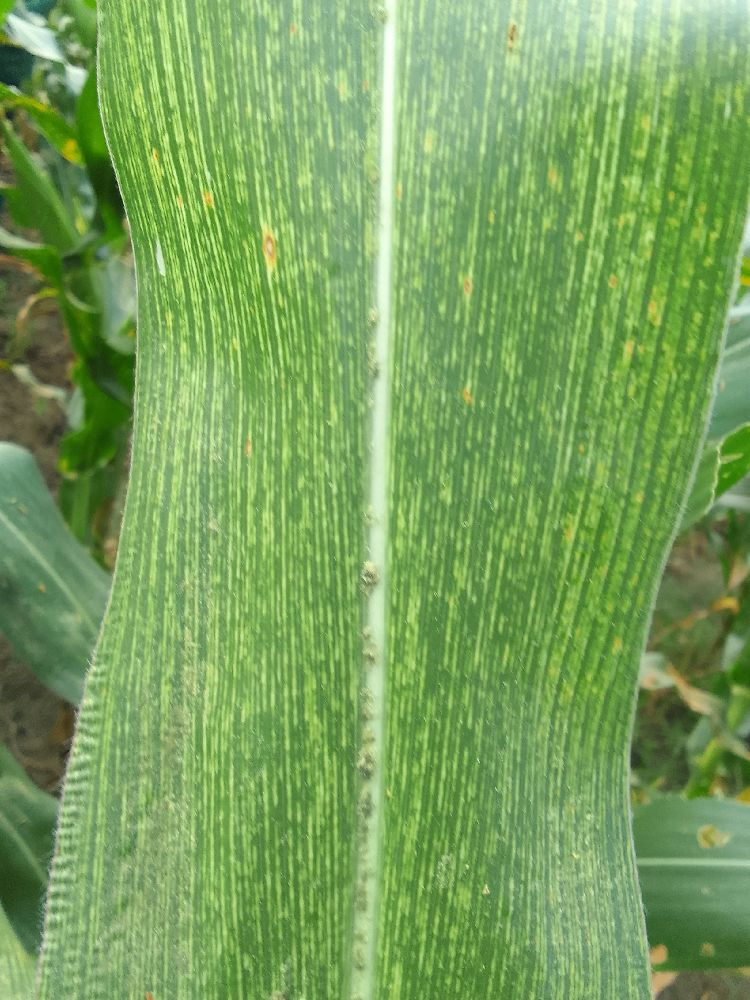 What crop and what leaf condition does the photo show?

maize, maize streak virus
